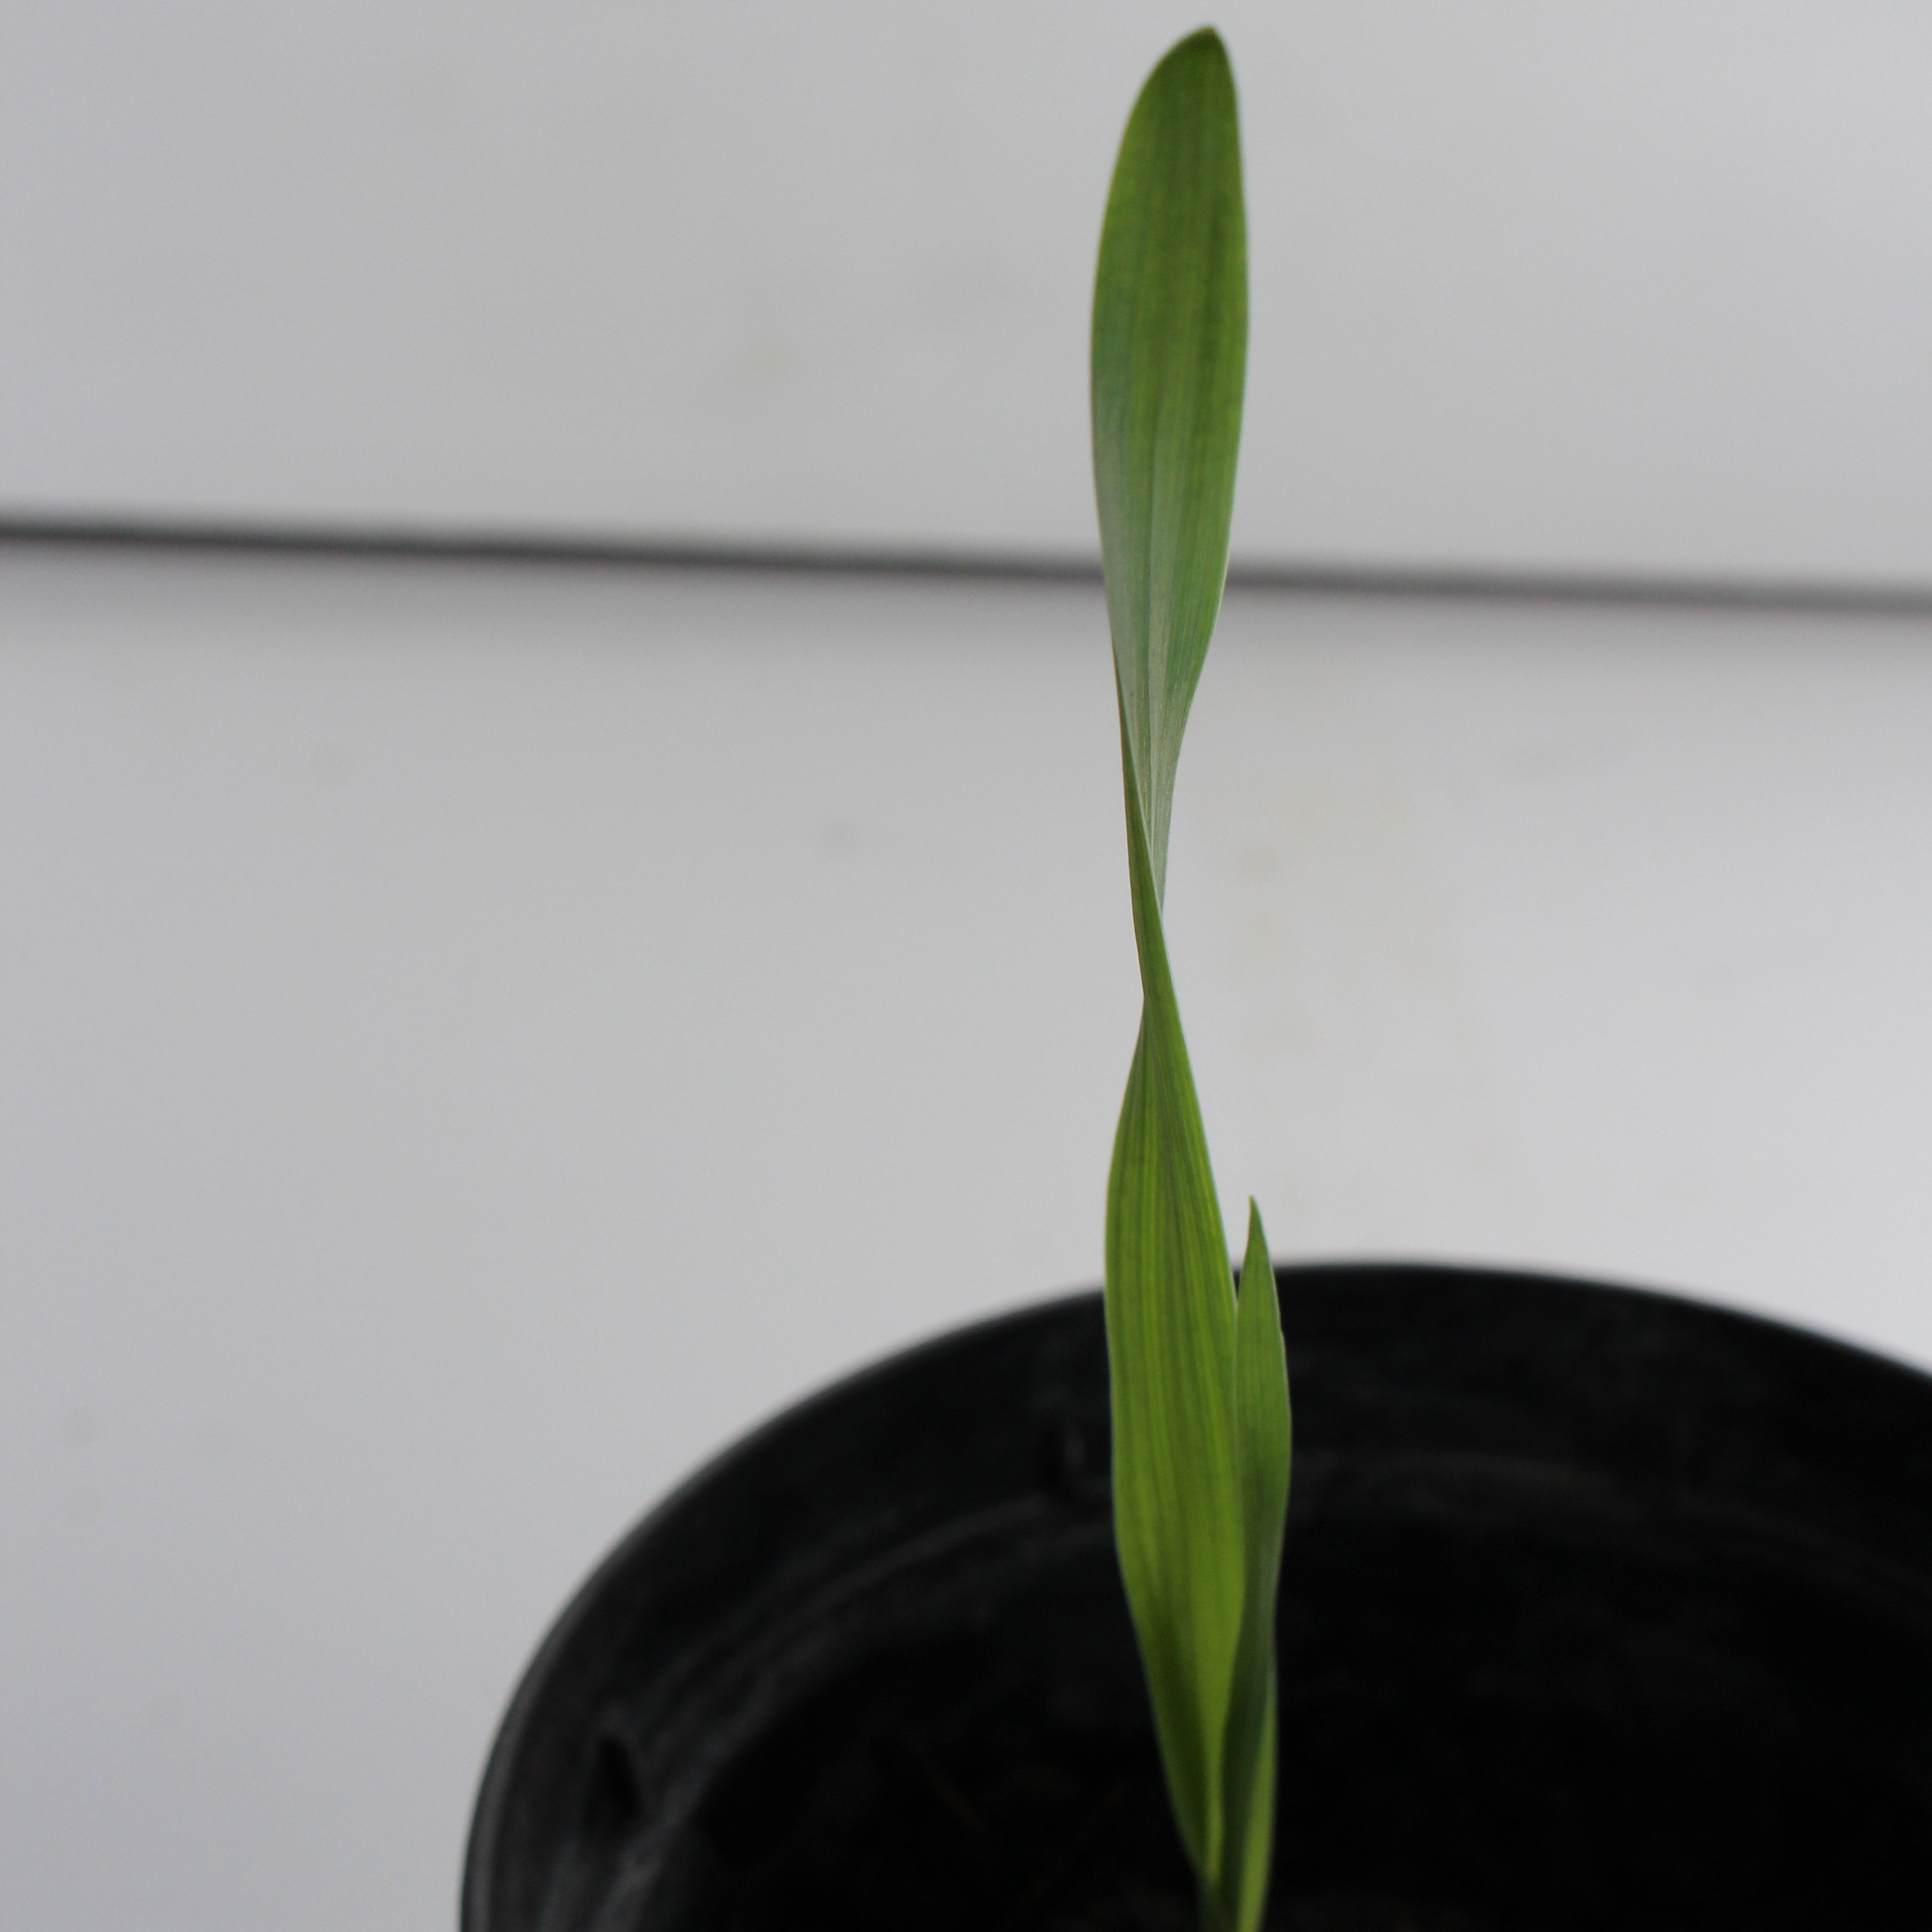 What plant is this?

Avena sterilis
